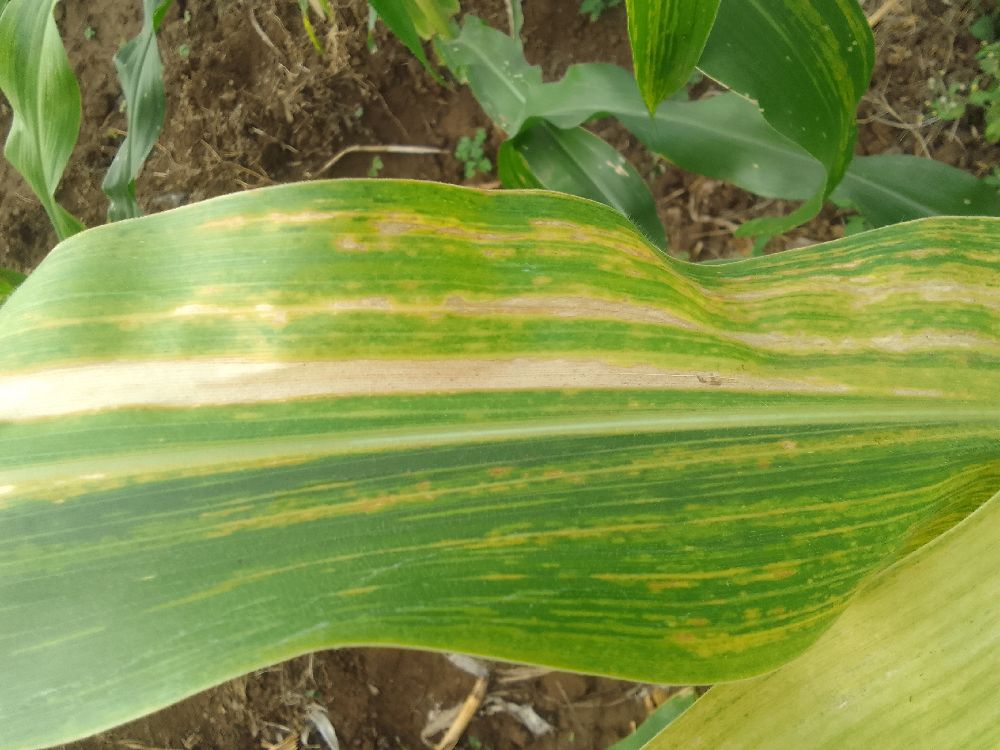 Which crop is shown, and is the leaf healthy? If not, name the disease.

maize, maize lethal necrosis
